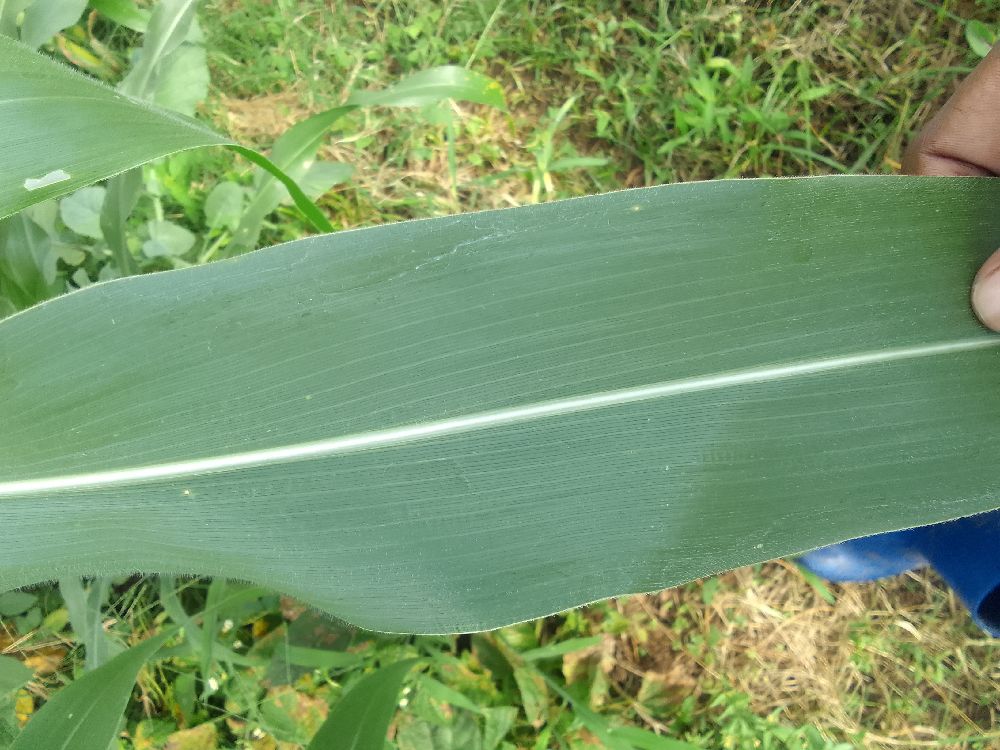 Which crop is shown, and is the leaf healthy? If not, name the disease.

maize, healthy
